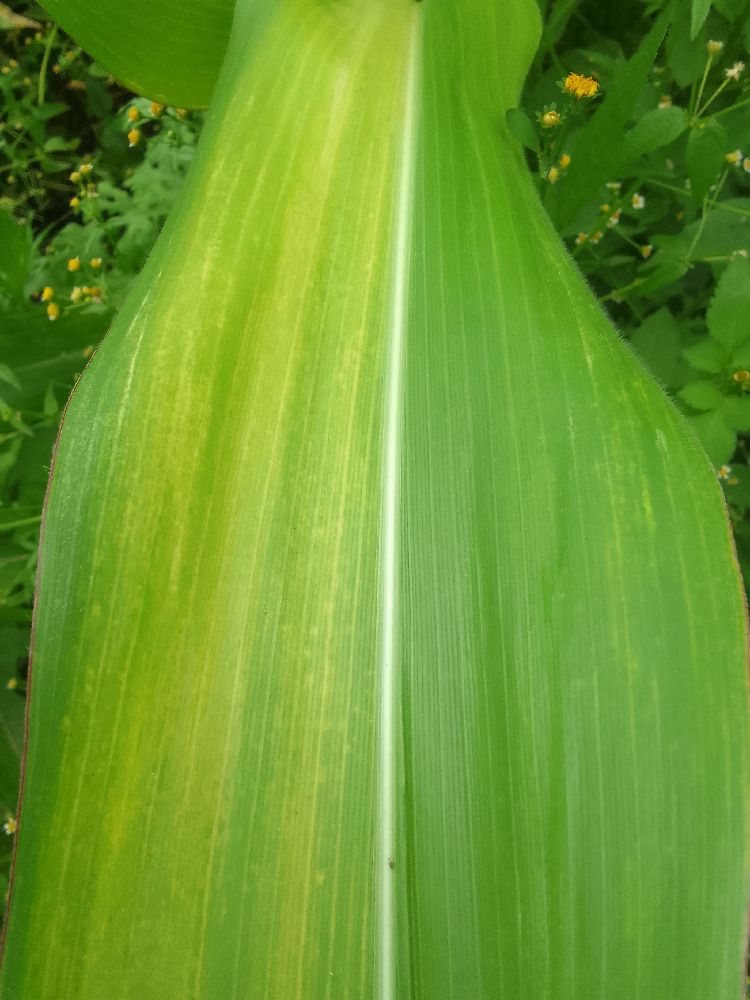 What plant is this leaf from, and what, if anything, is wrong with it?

maize, maize lethal necrosis
